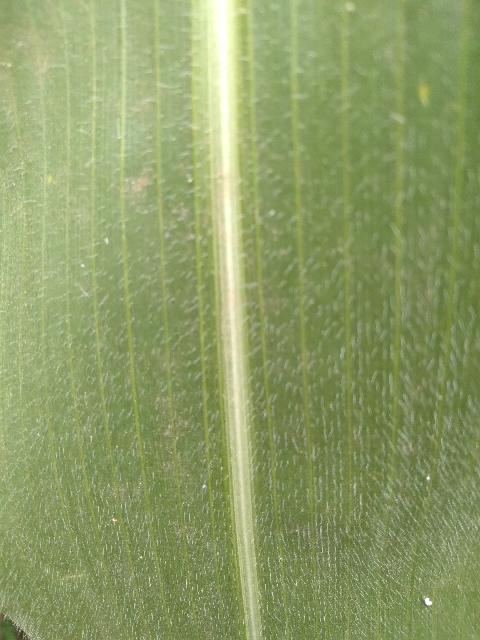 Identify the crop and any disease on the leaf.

maize, healthy
